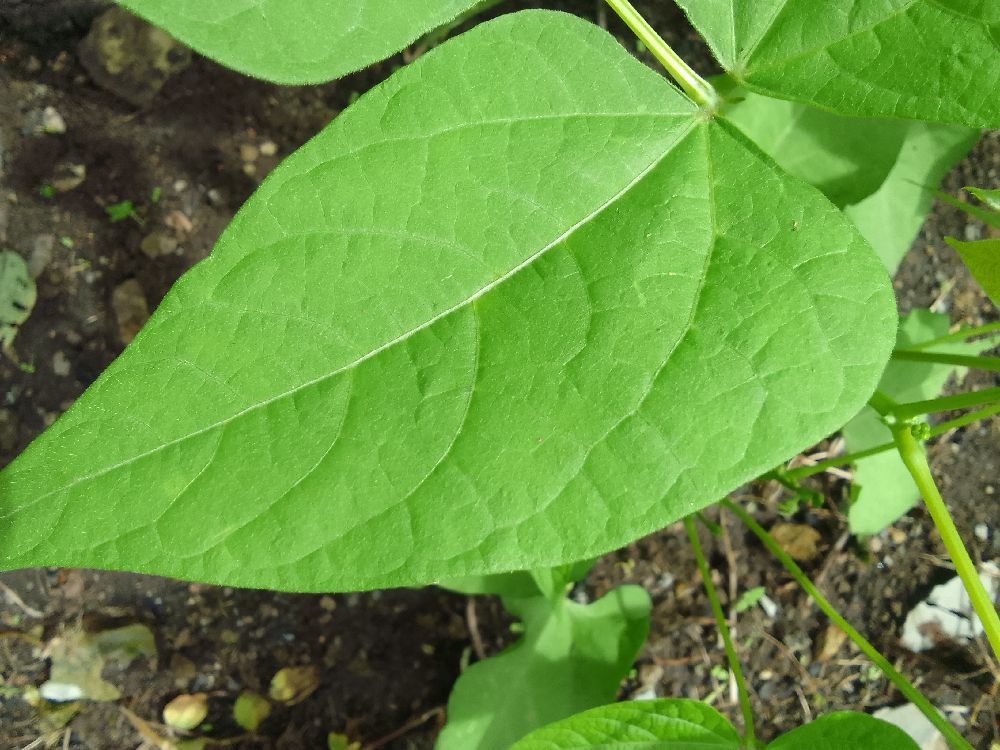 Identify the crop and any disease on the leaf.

common bean, healthy
